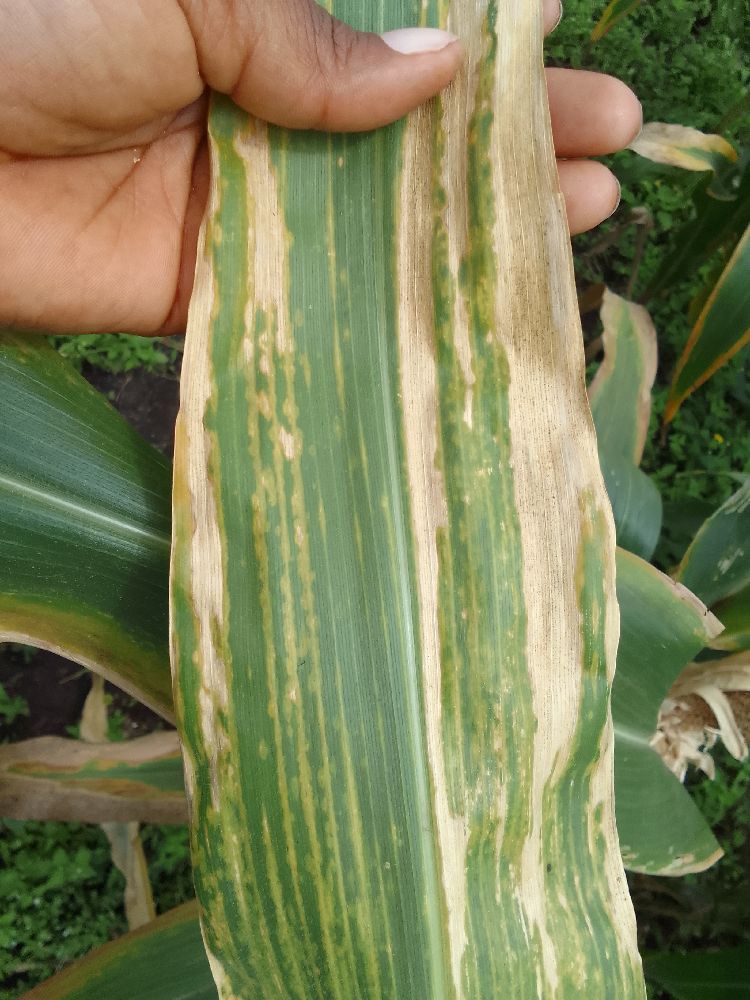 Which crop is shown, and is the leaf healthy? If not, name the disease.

maize, maize lethal necrosis
